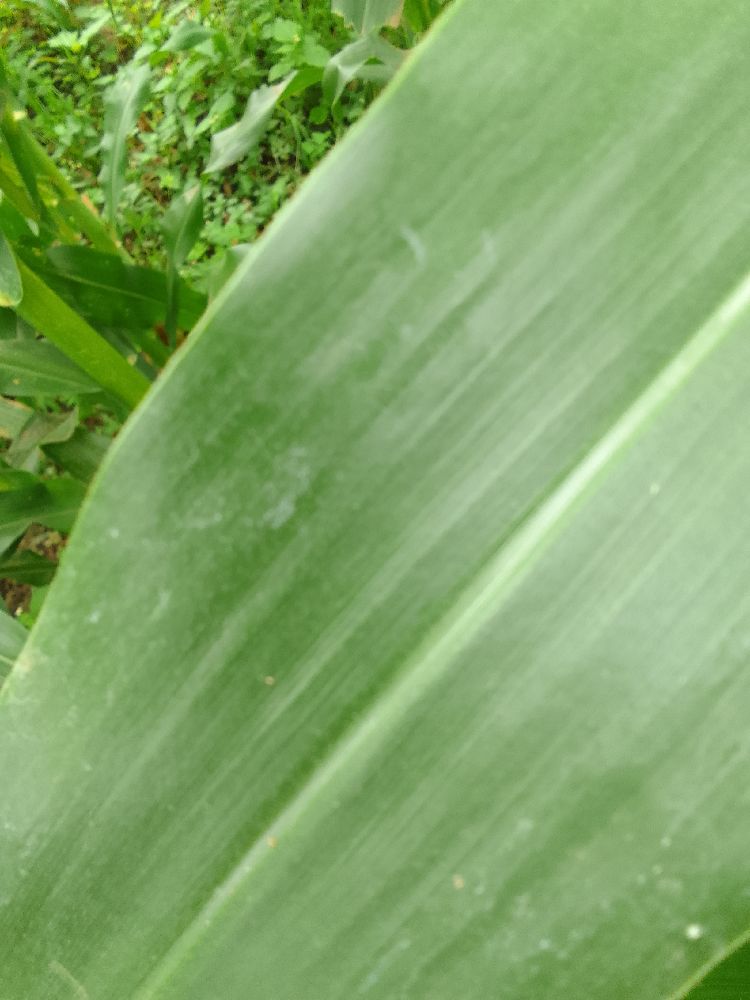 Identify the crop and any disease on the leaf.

maize, healthy
